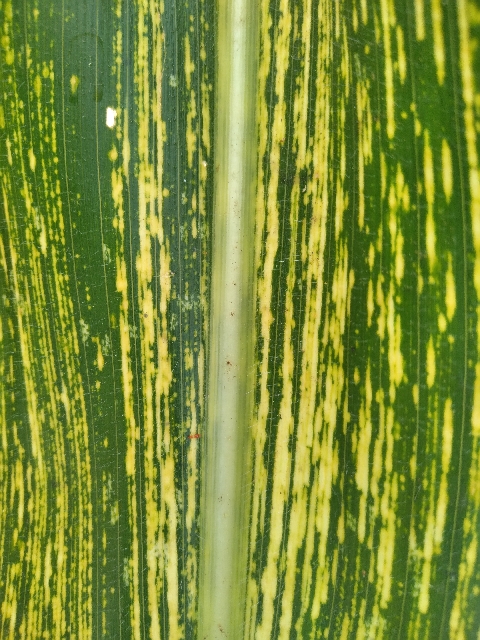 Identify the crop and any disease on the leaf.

maize, maize streak virus
